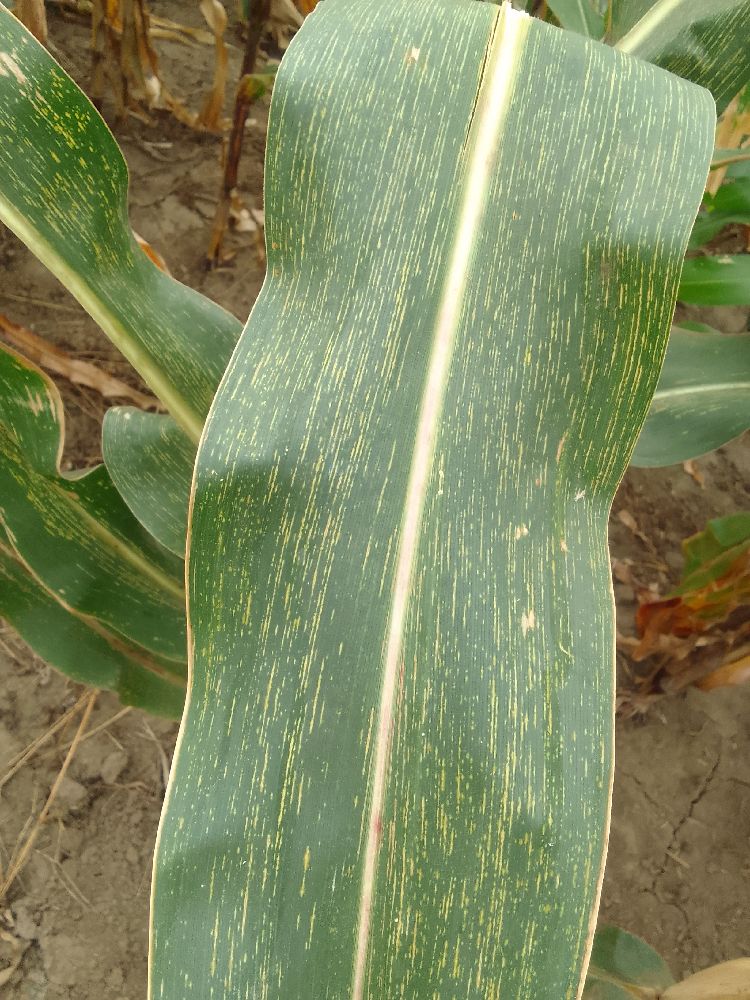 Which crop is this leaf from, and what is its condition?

maize, maize streak virus
